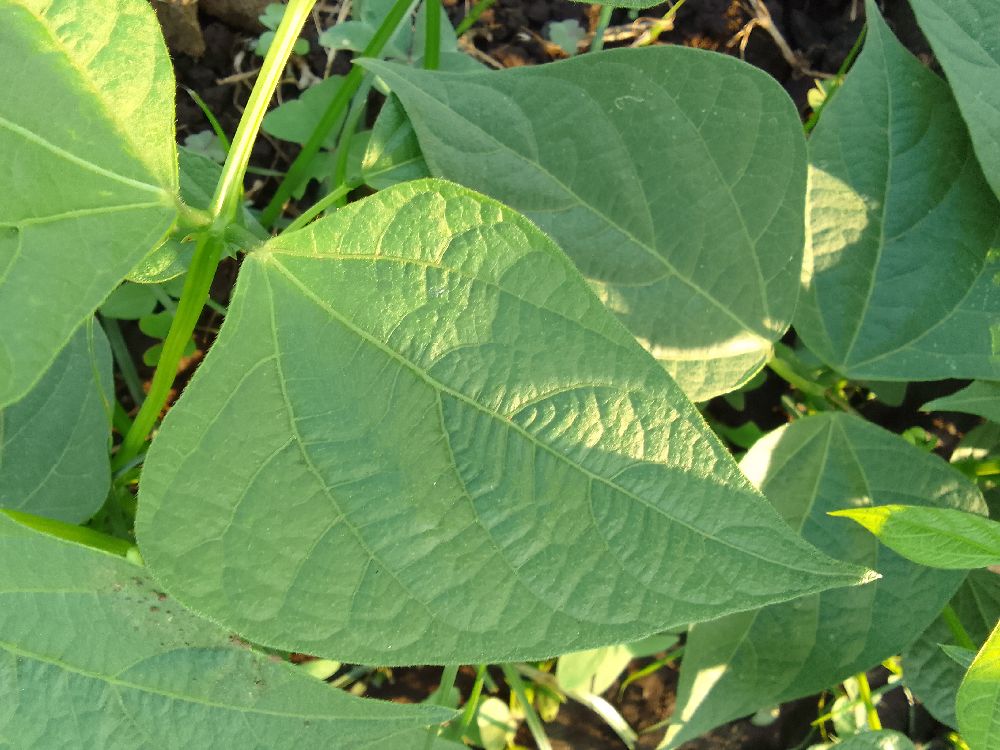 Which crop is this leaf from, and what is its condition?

common bean, healthy
